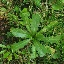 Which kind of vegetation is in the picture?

structured weed
